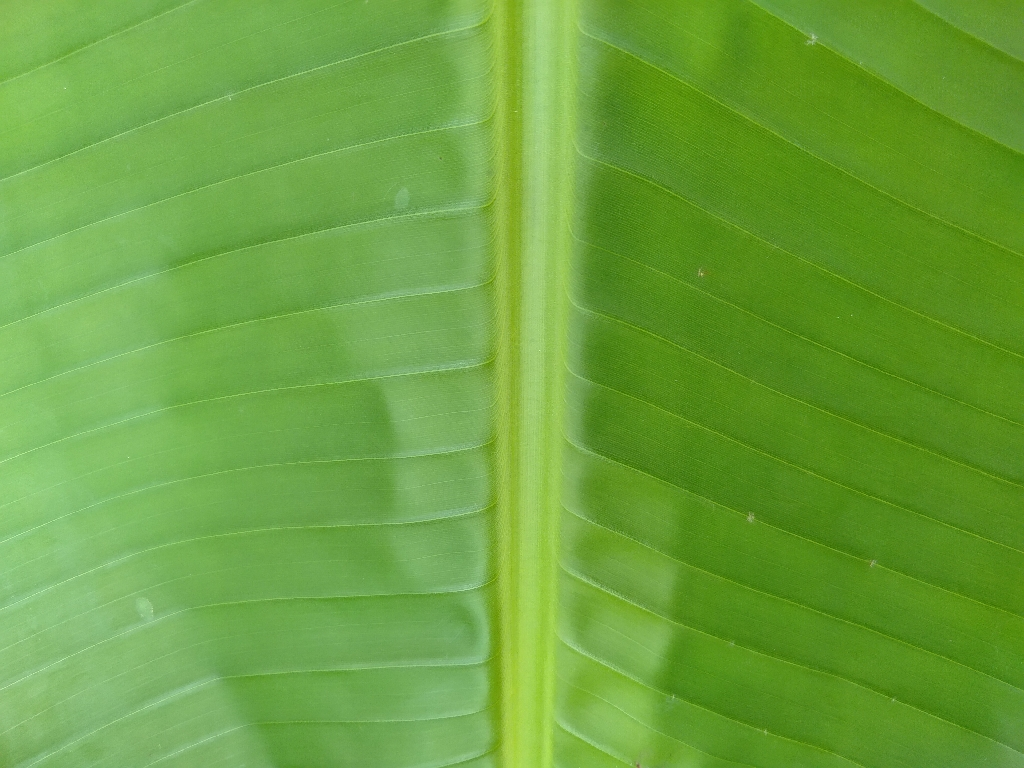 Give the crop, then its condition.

banana, healthy
